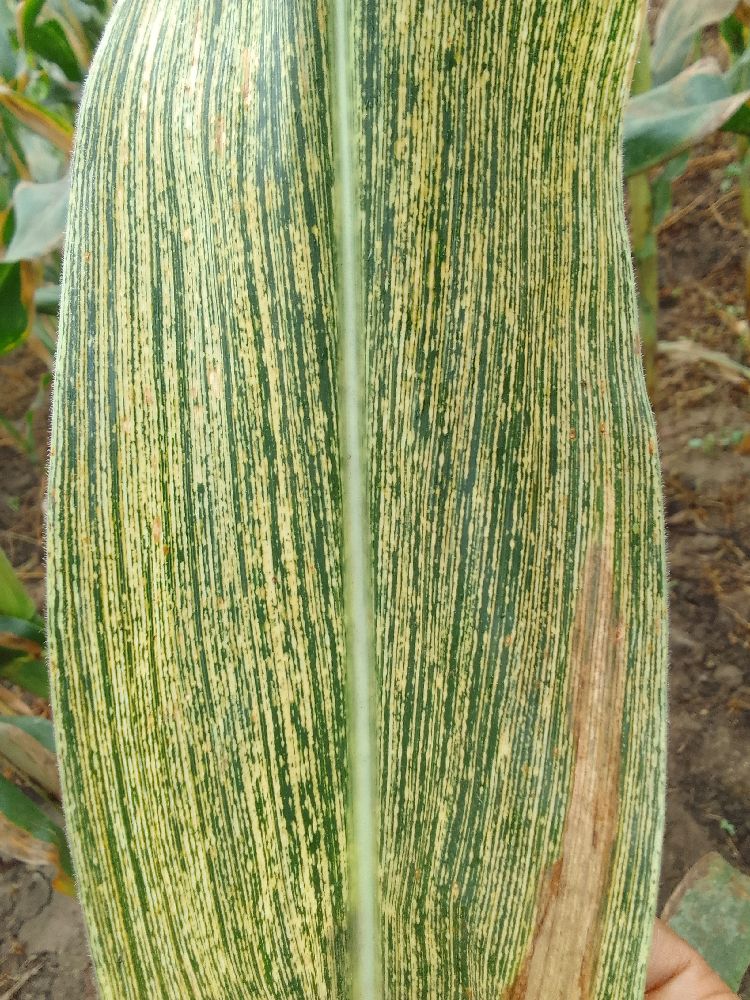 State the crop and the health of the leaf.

maize, maize streak virus
